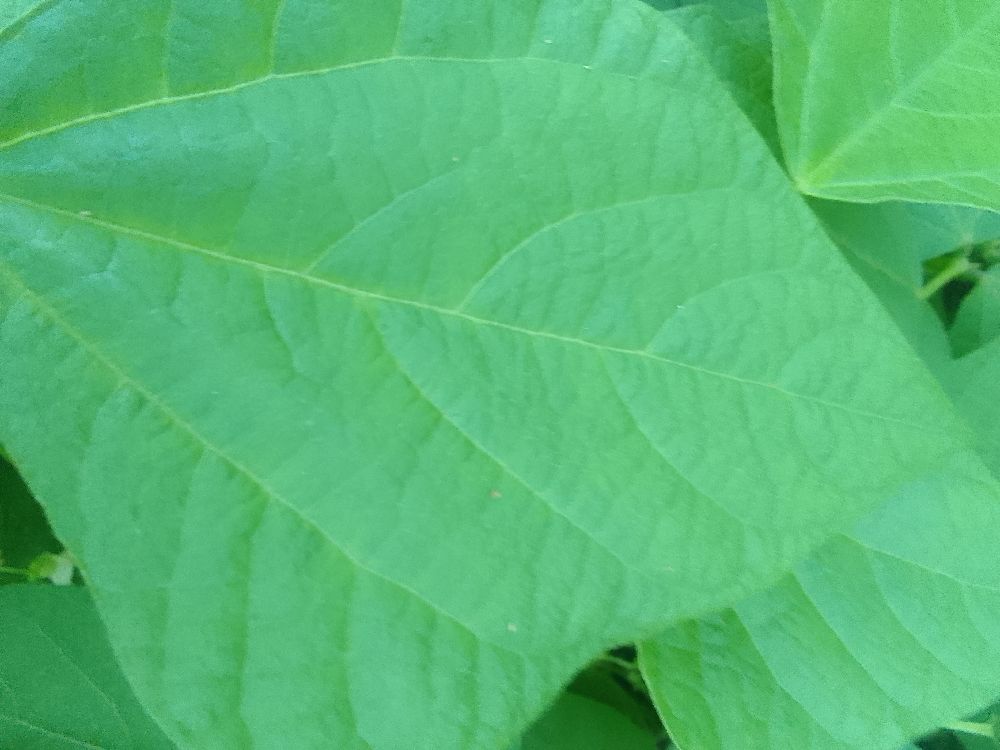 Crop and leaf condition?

common bean, healthy
